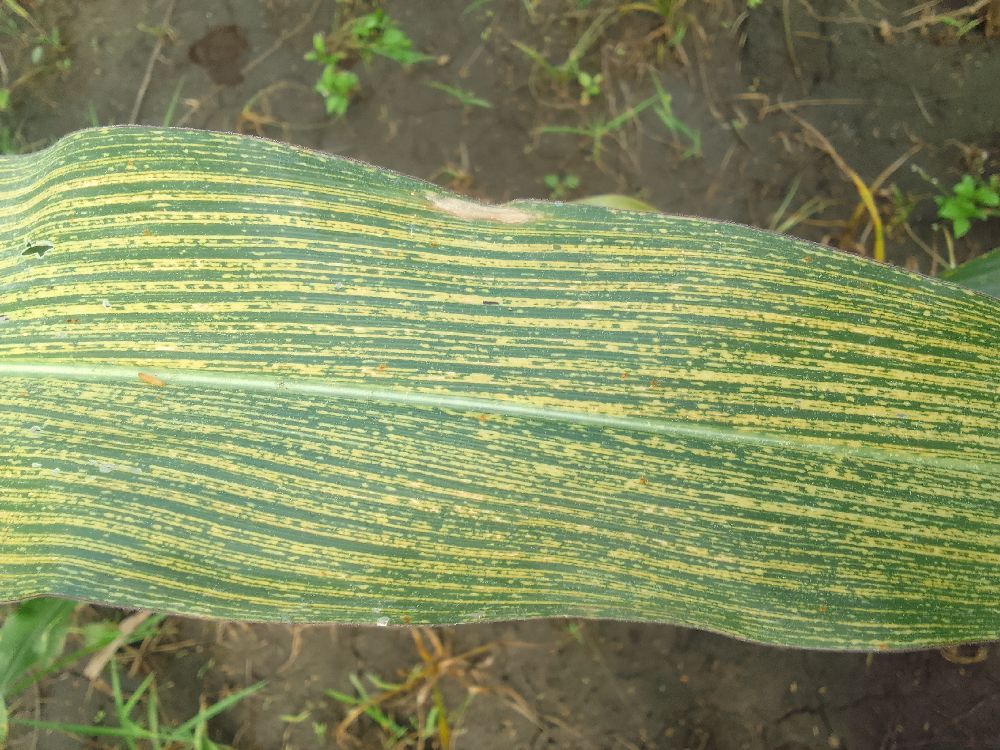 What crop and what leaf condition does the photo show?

maize, maize streak virus
